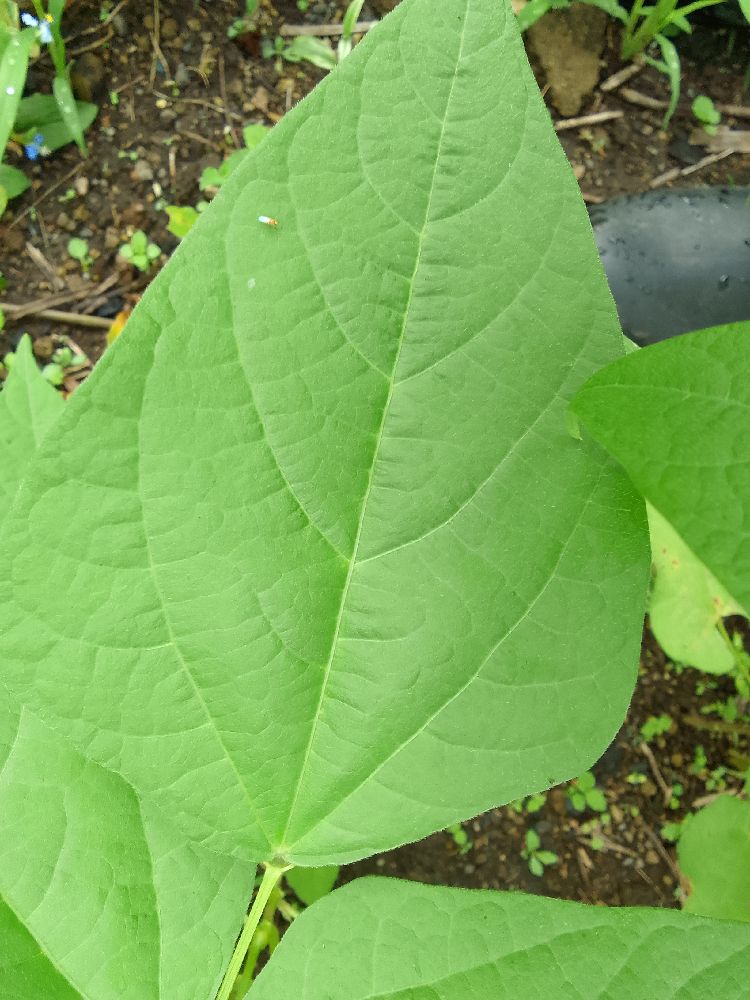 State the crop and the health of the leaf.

common bean, healthy
